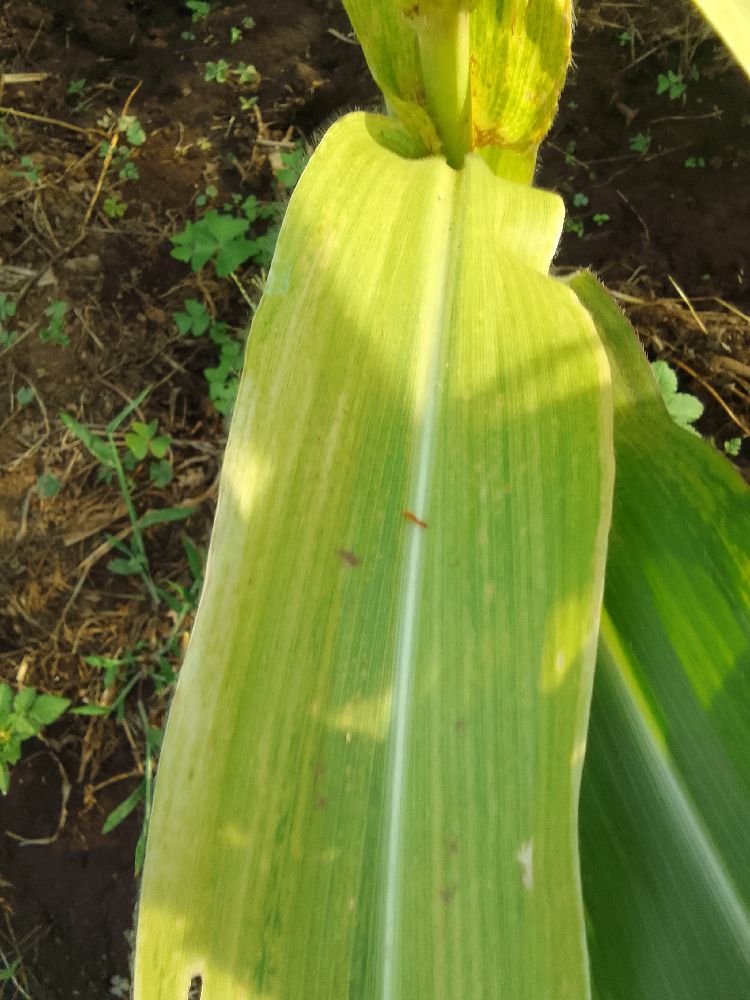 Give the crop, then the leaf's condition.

maize, maize lethal necrosis
